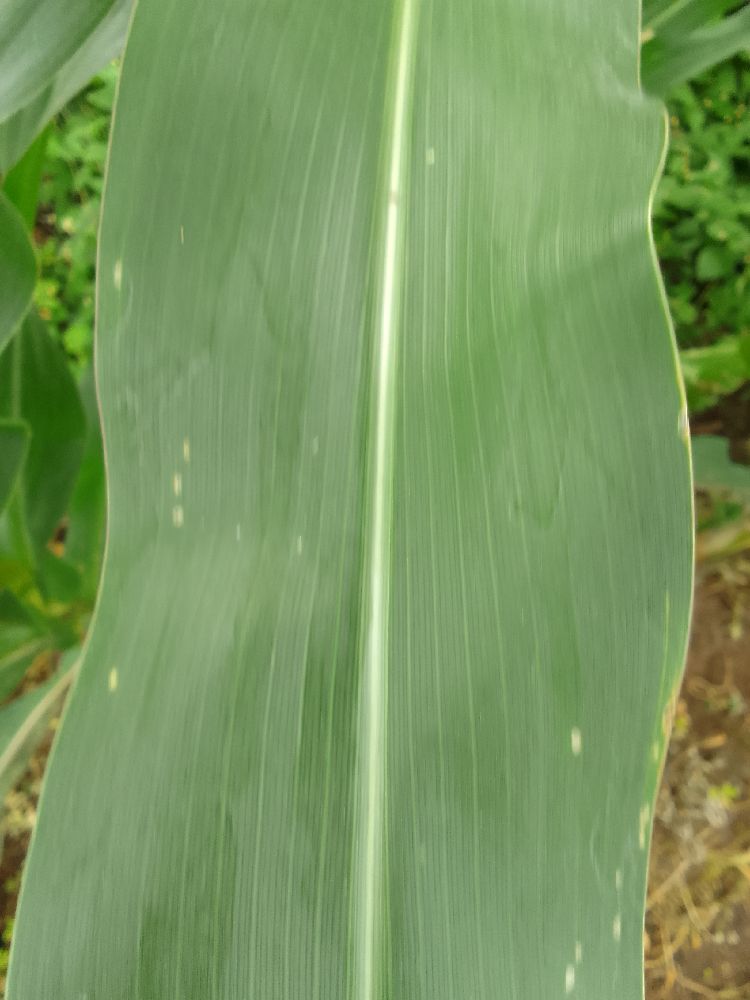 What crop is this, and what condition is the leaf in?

maize, healthy
